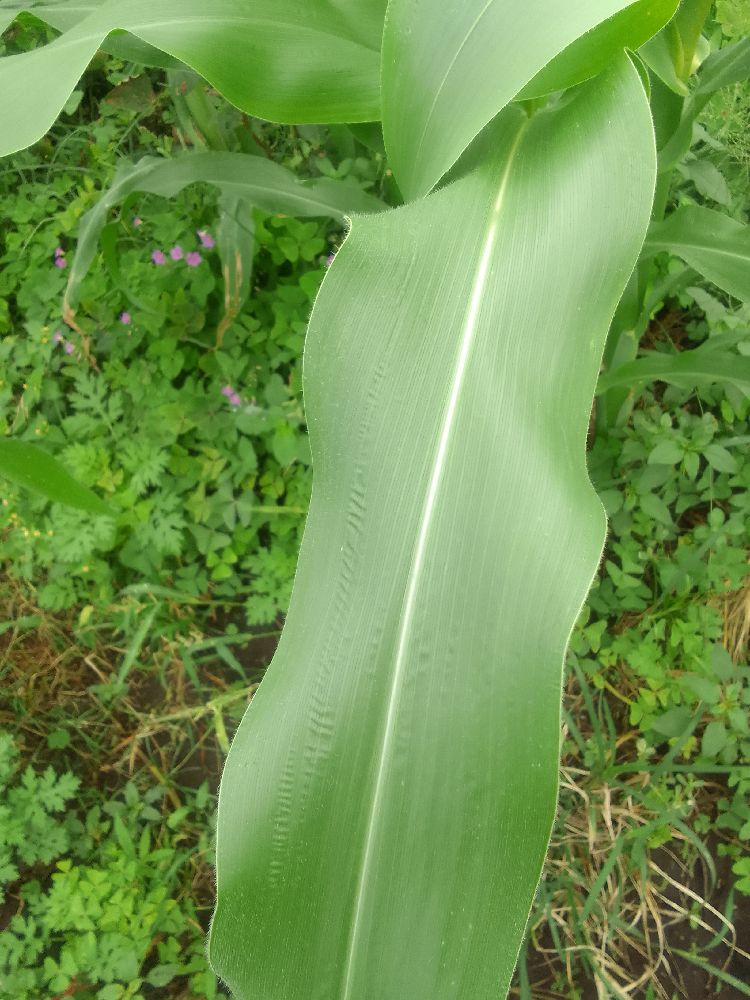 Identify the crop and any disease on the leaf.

maize, healthy
